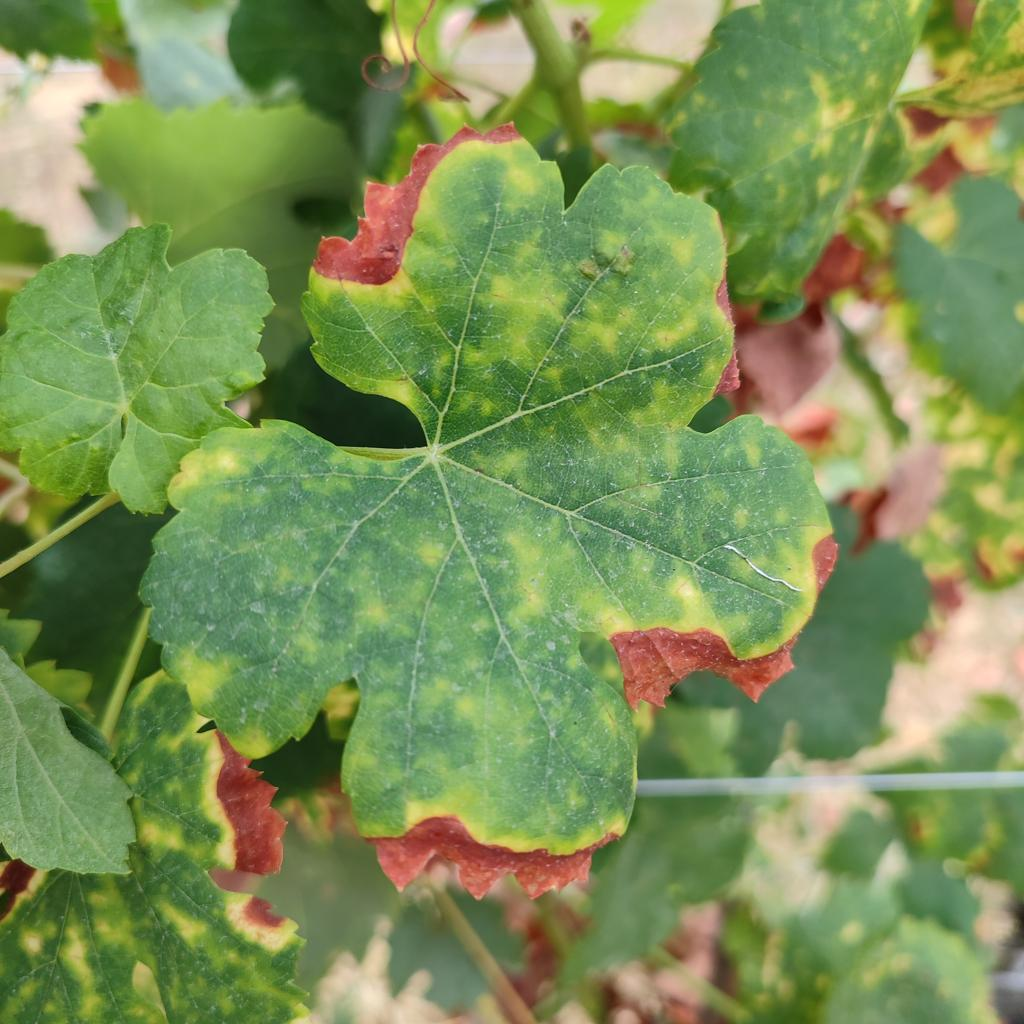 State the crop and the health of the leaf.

grapevine, esca complex
